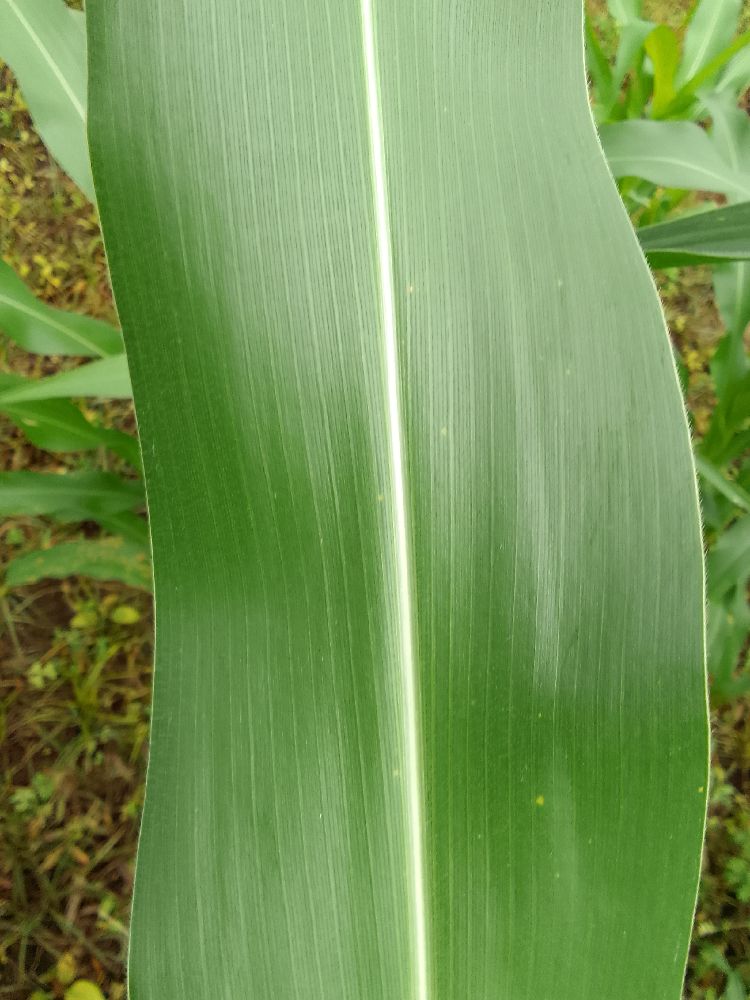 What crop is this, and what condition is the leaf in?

maize, healthy
